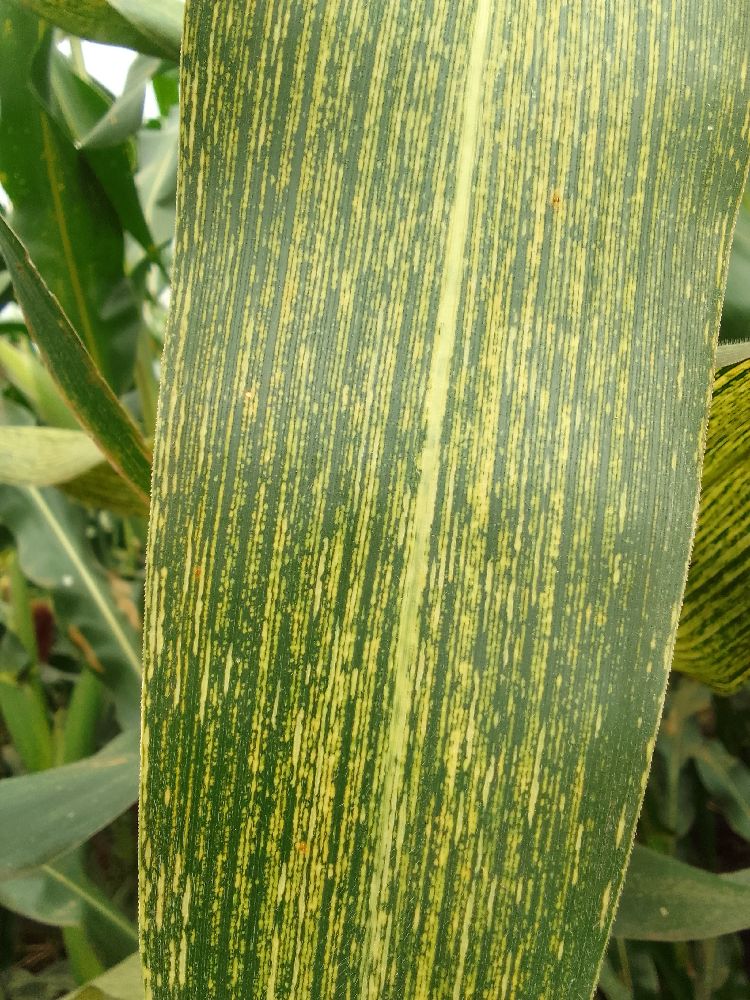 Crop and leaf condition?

maize, maize streak virus
